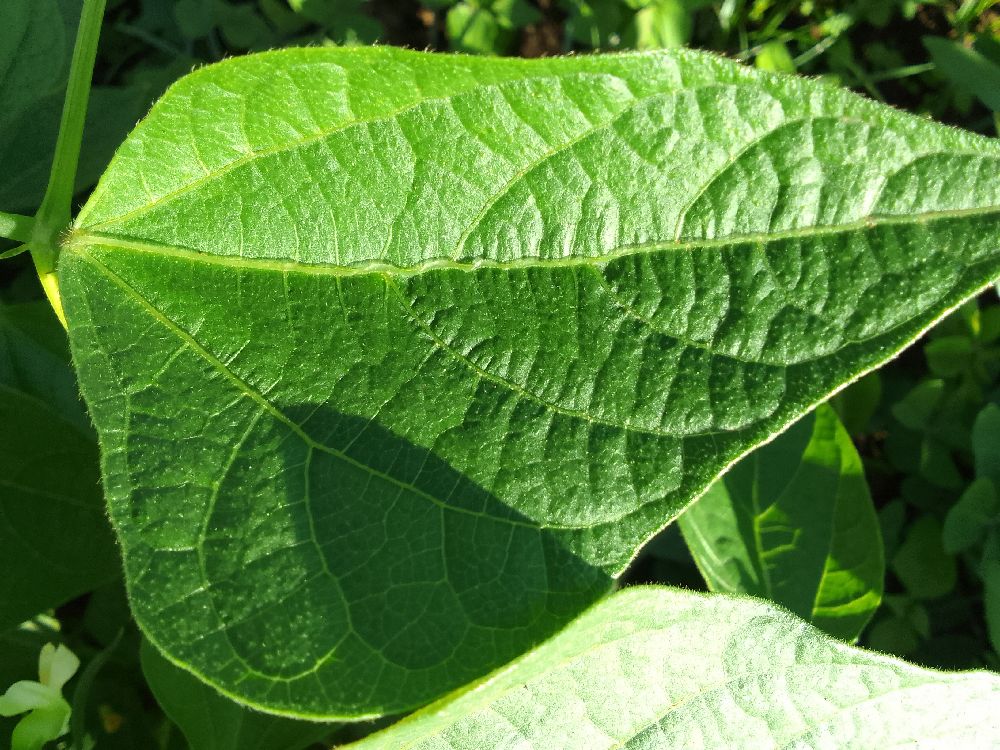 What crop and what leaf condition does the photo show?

common bean, healthy
